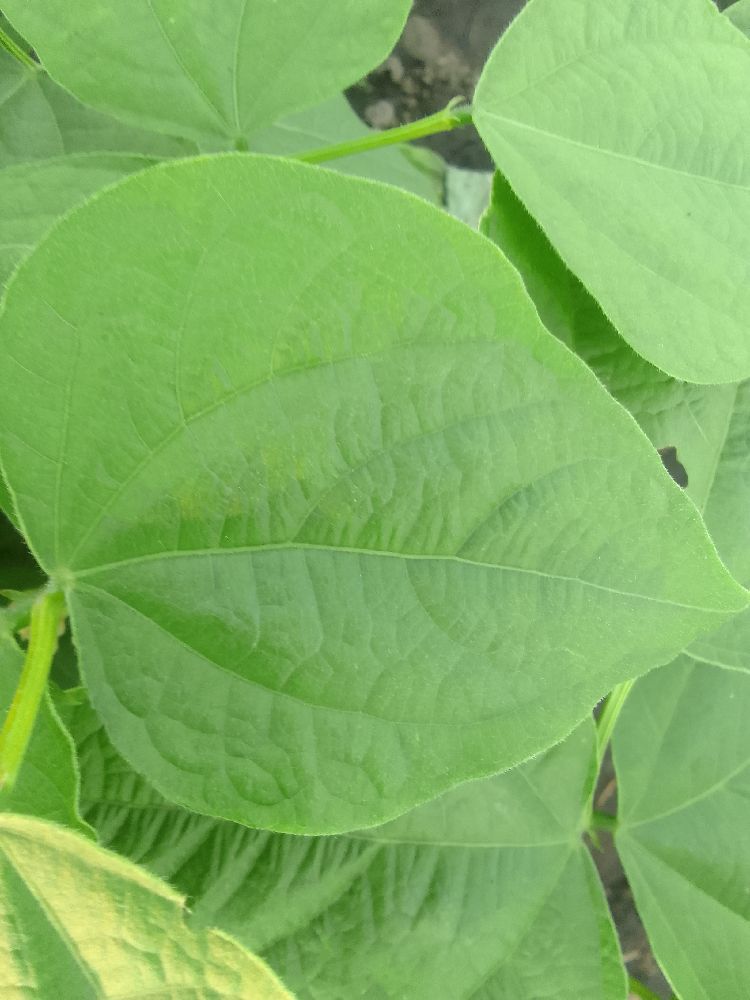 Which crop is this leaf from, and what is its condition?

common bean, healthy
